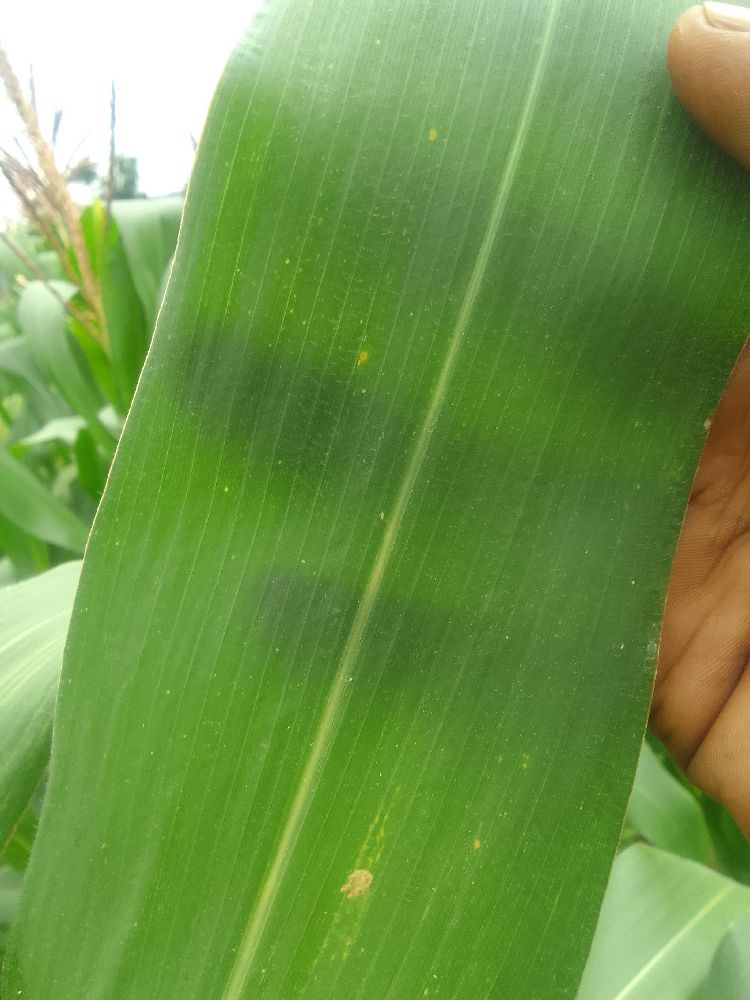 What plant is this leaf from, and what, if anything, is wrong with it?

maize, healthy
